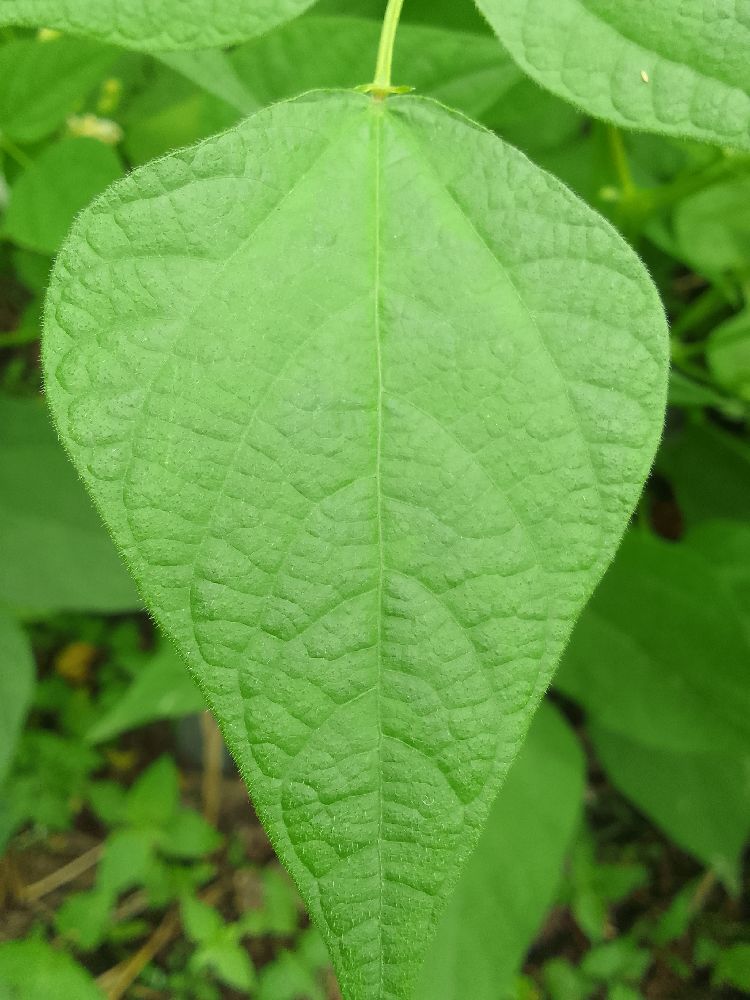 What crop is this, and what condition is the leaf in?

common bean, healthy
